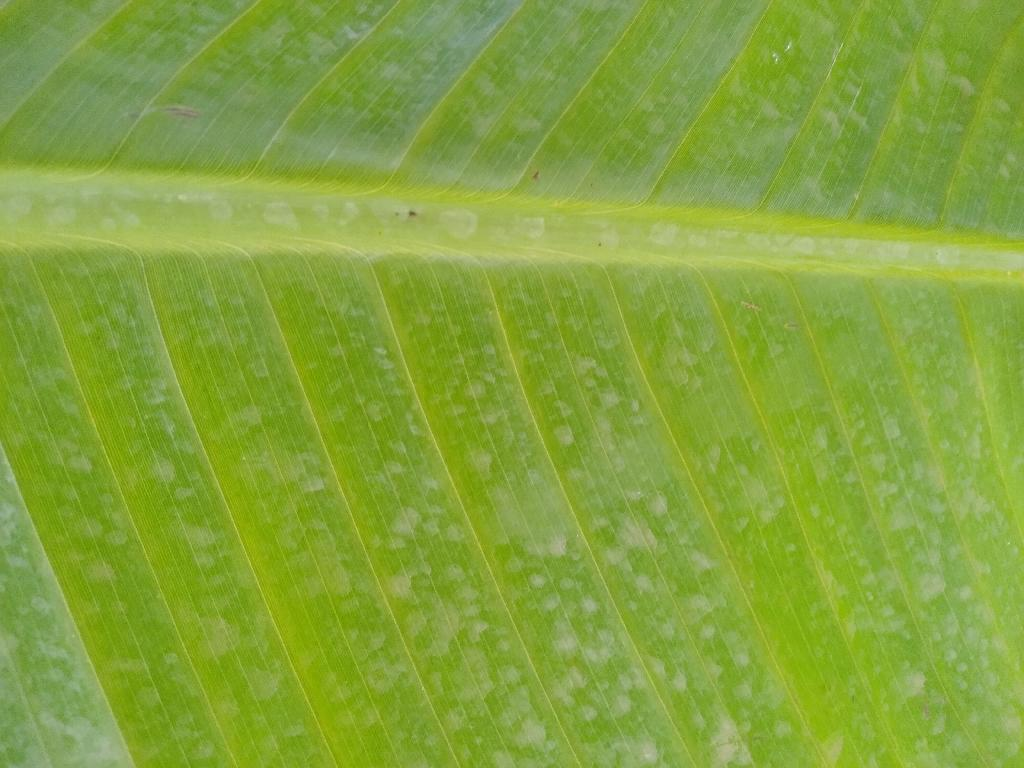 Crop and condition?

banana, healthy
